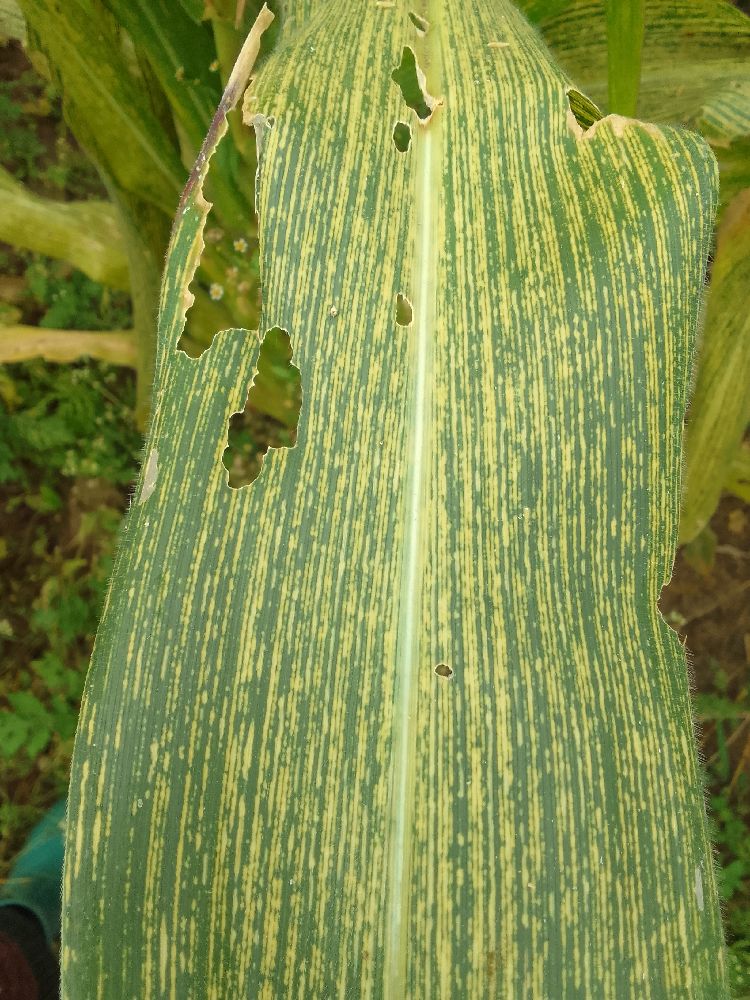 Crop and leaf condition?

maize, maize streak virus
